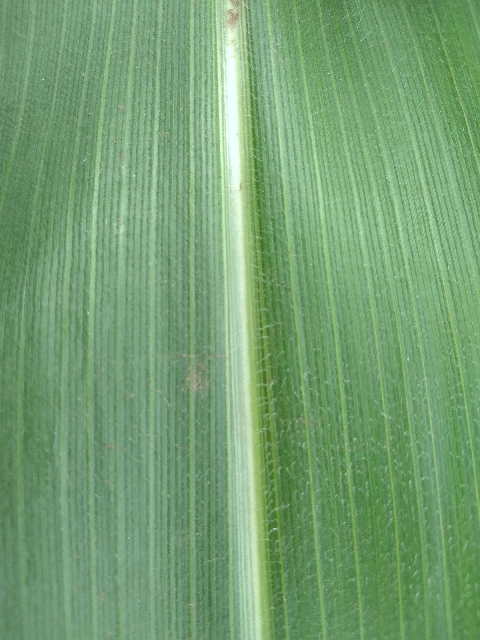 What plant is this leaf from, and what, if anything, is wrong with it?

maize, healthy
